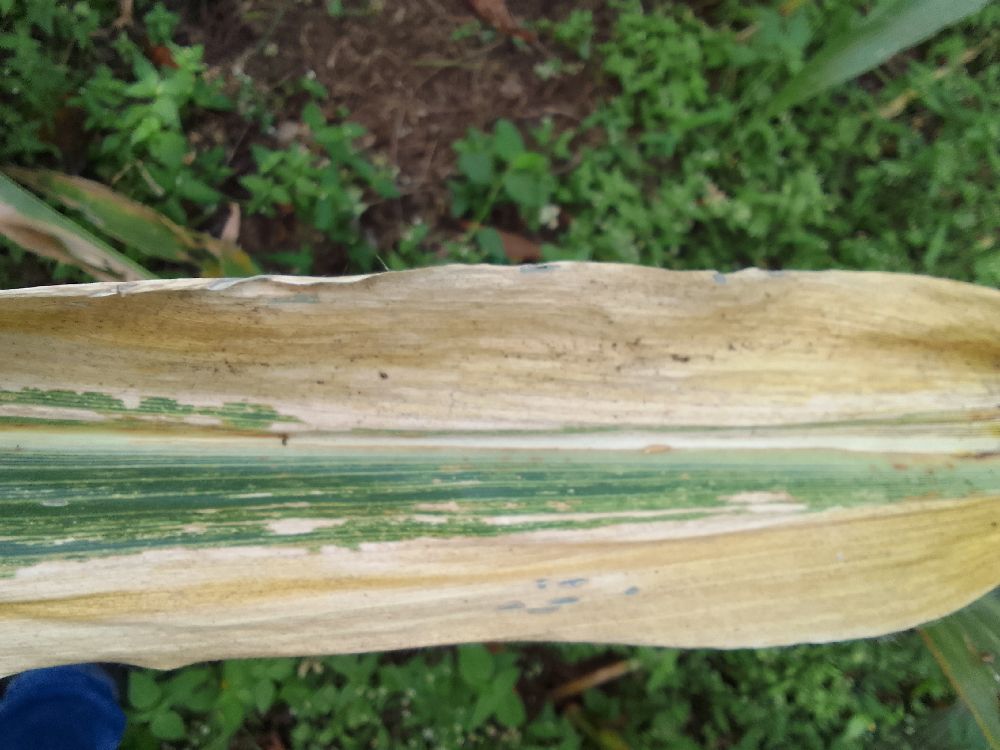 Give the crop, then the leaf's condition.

maize, maize lethal necrosis
